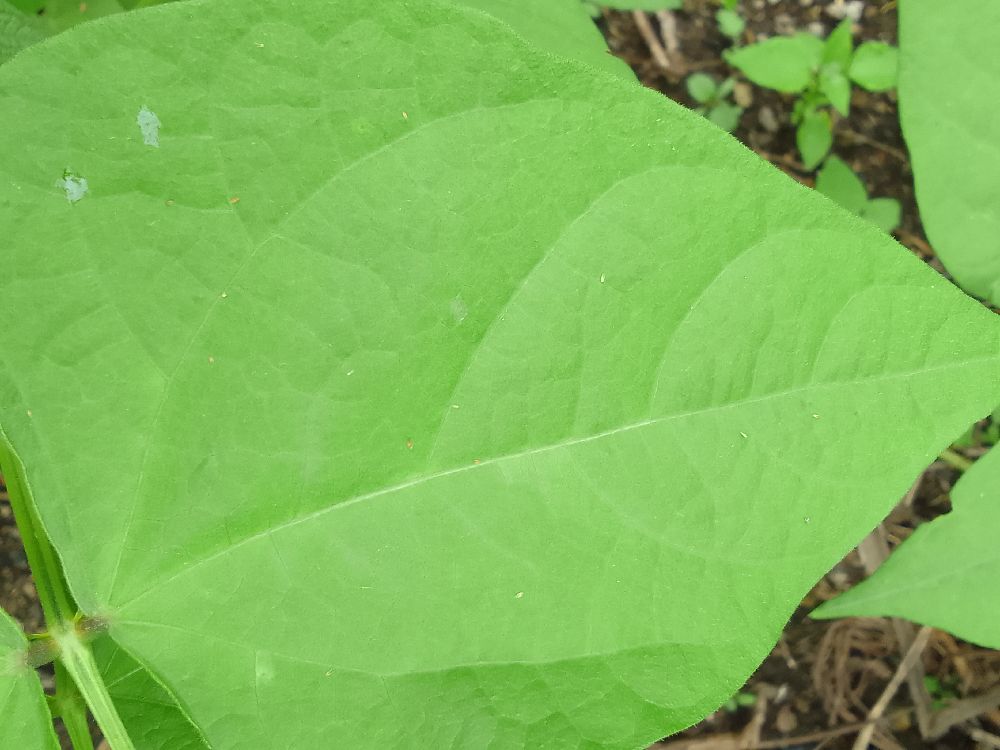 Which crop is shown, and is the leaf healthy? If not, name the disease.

common bean, healthy
